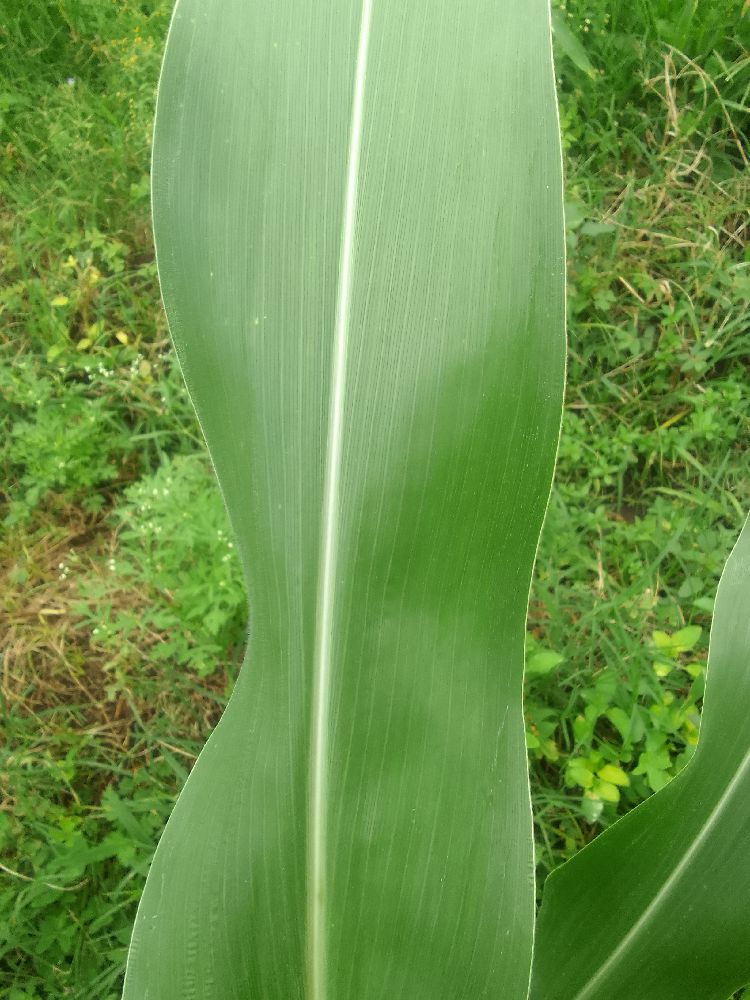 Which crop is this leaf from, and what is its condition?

maize, healthy
